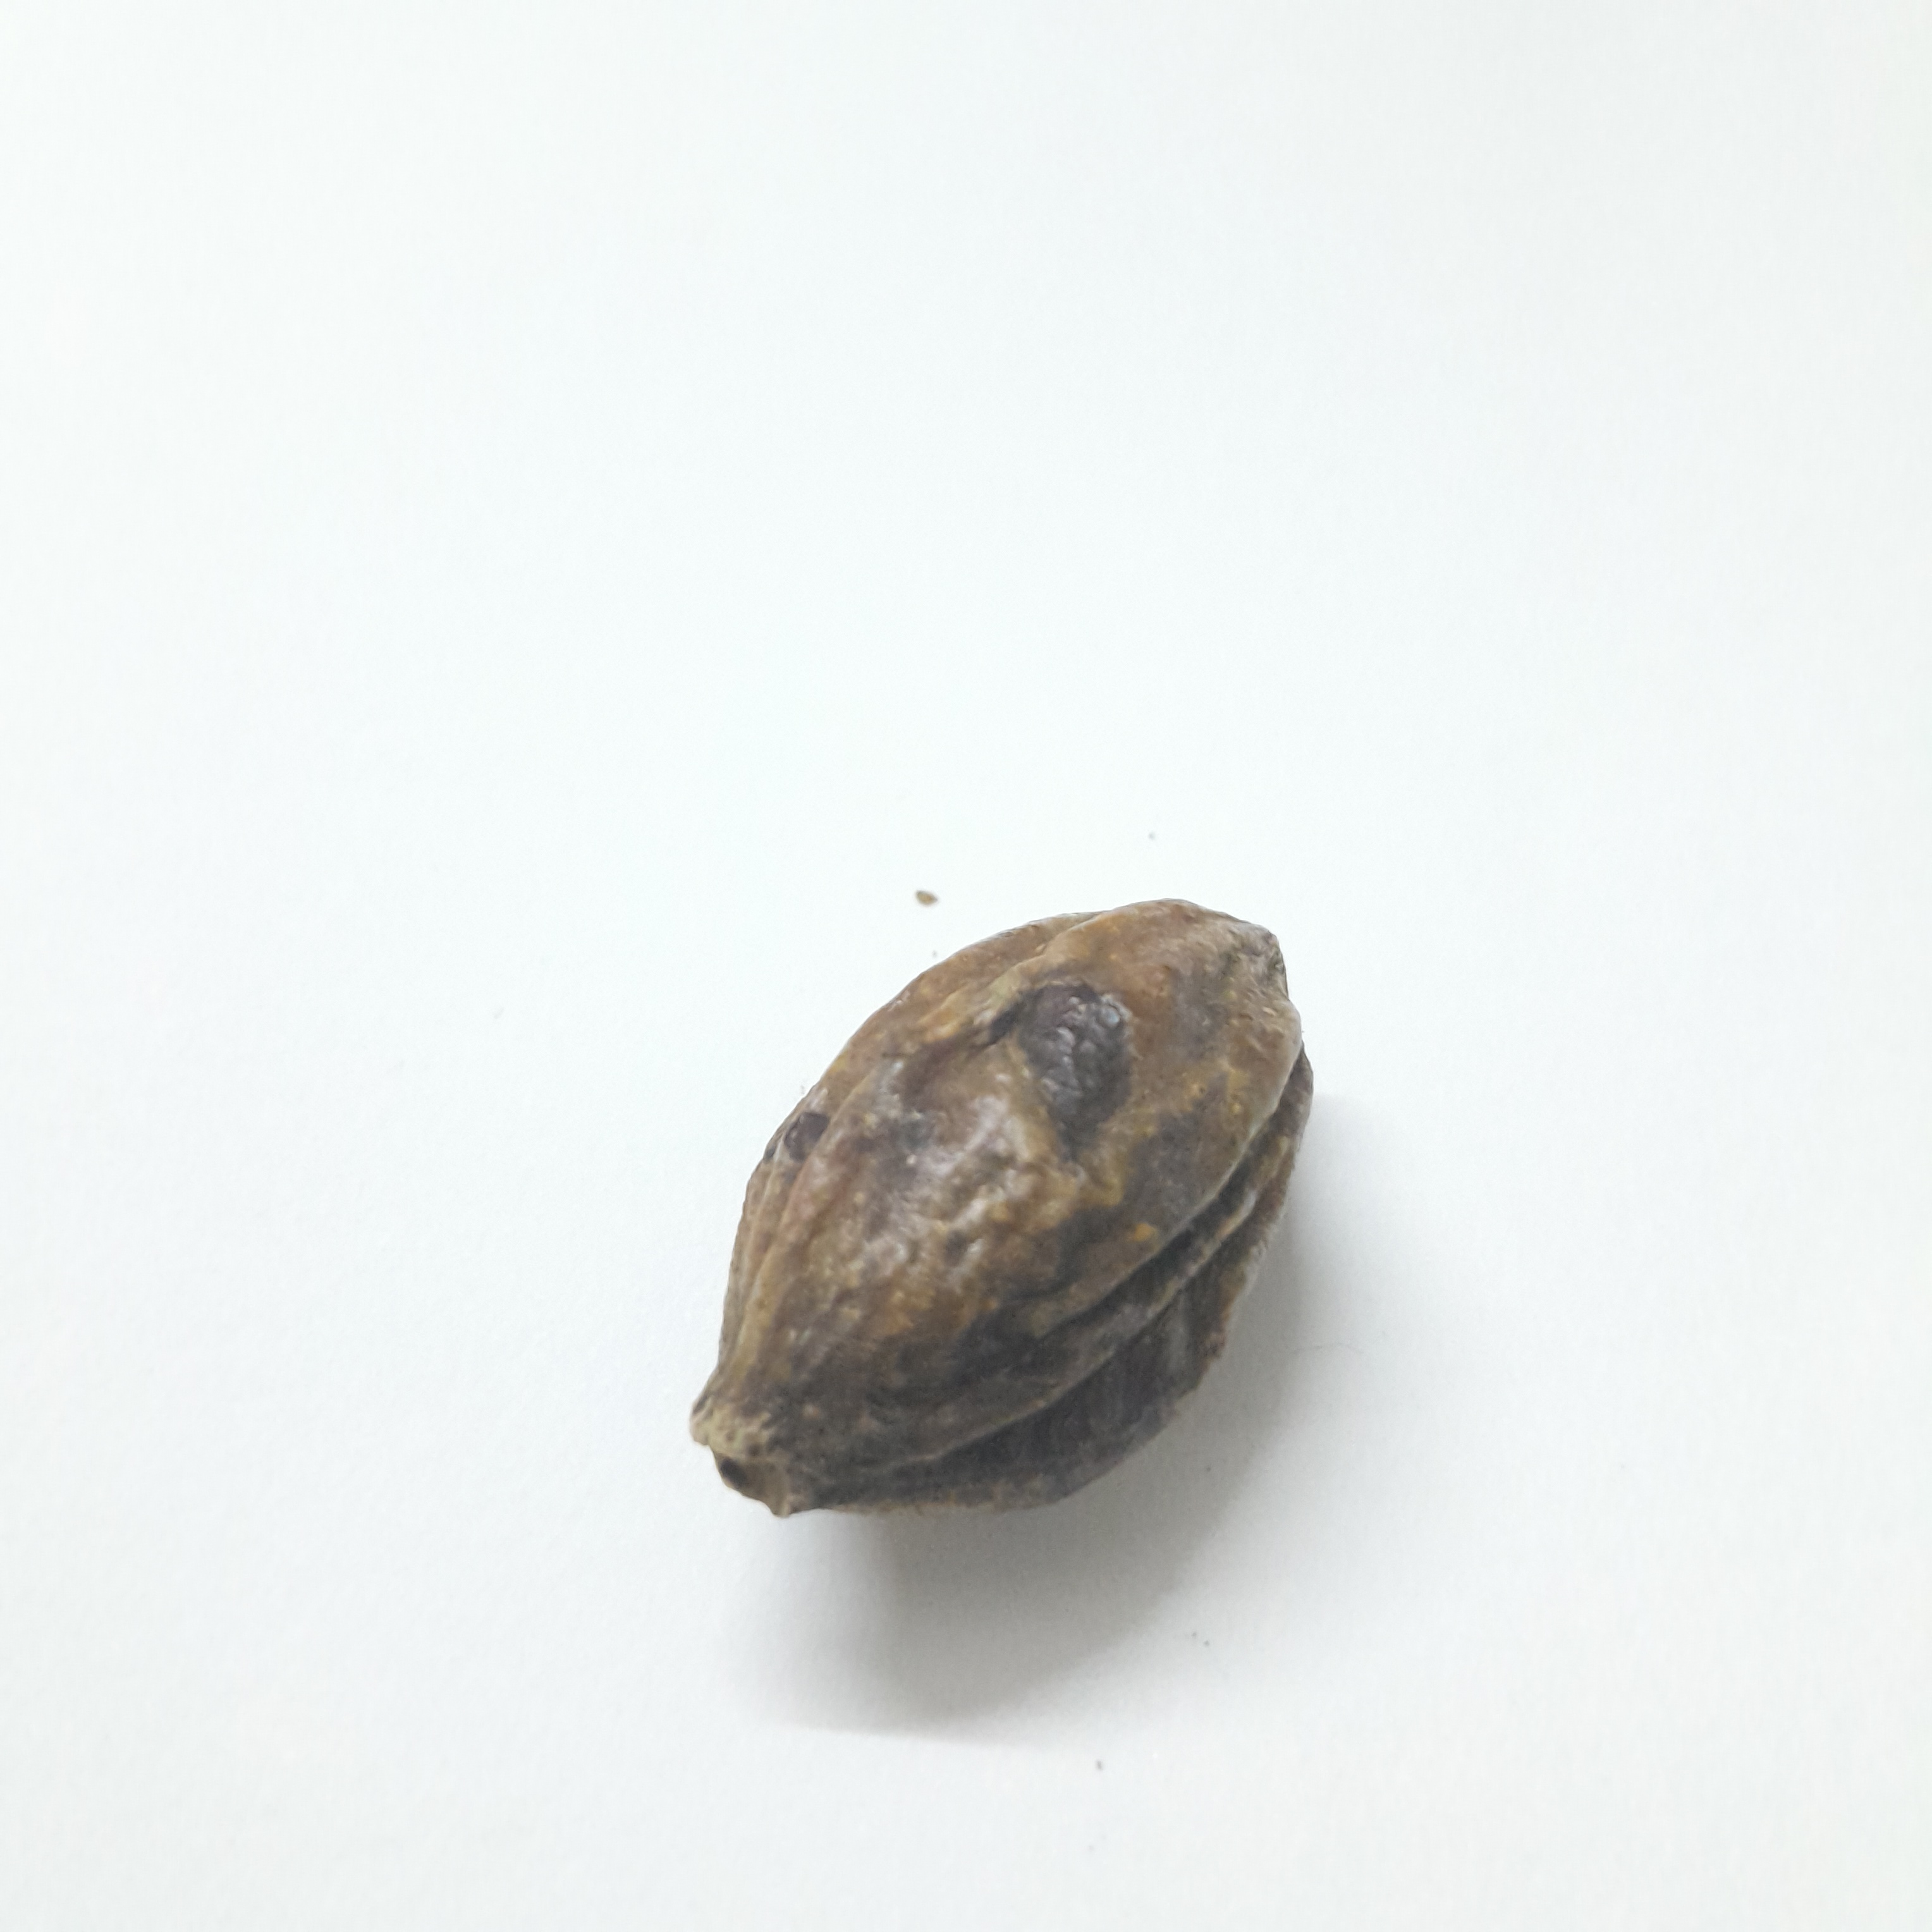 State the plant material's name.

hirdaa
